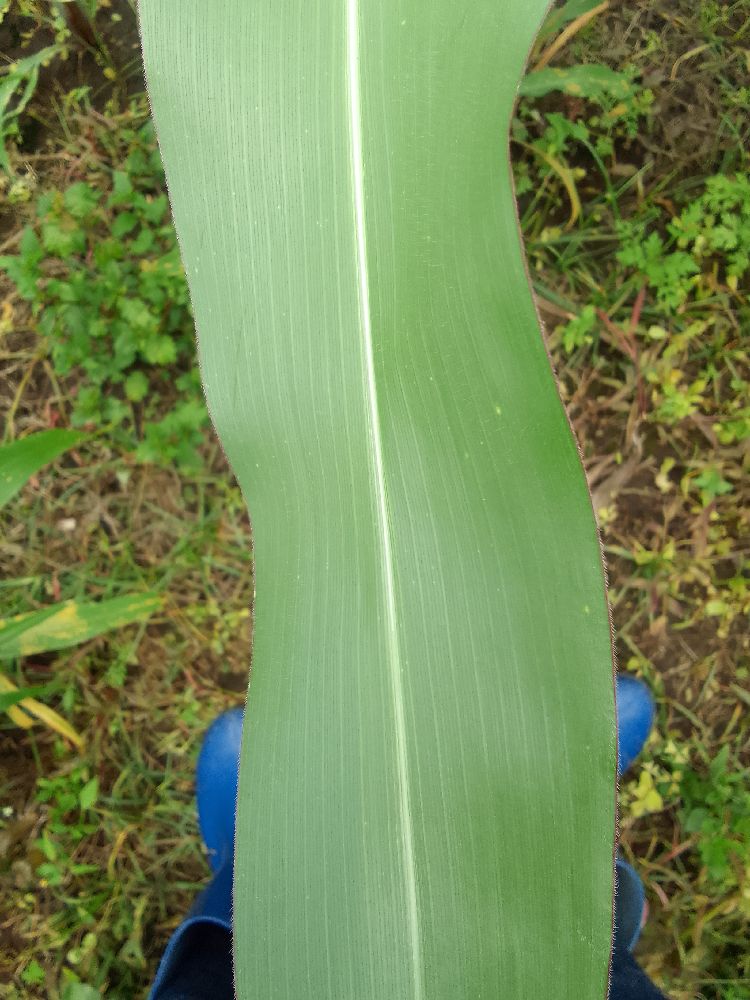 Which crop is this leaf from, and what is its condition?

maize, healthy
